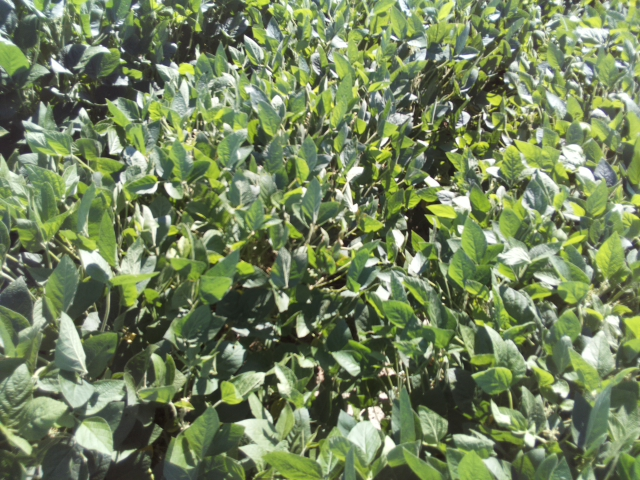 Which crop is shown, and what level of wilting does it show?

soybean, leaflets folding inward at secondary pulvinus with no turgor loss in leaflets or petioles
